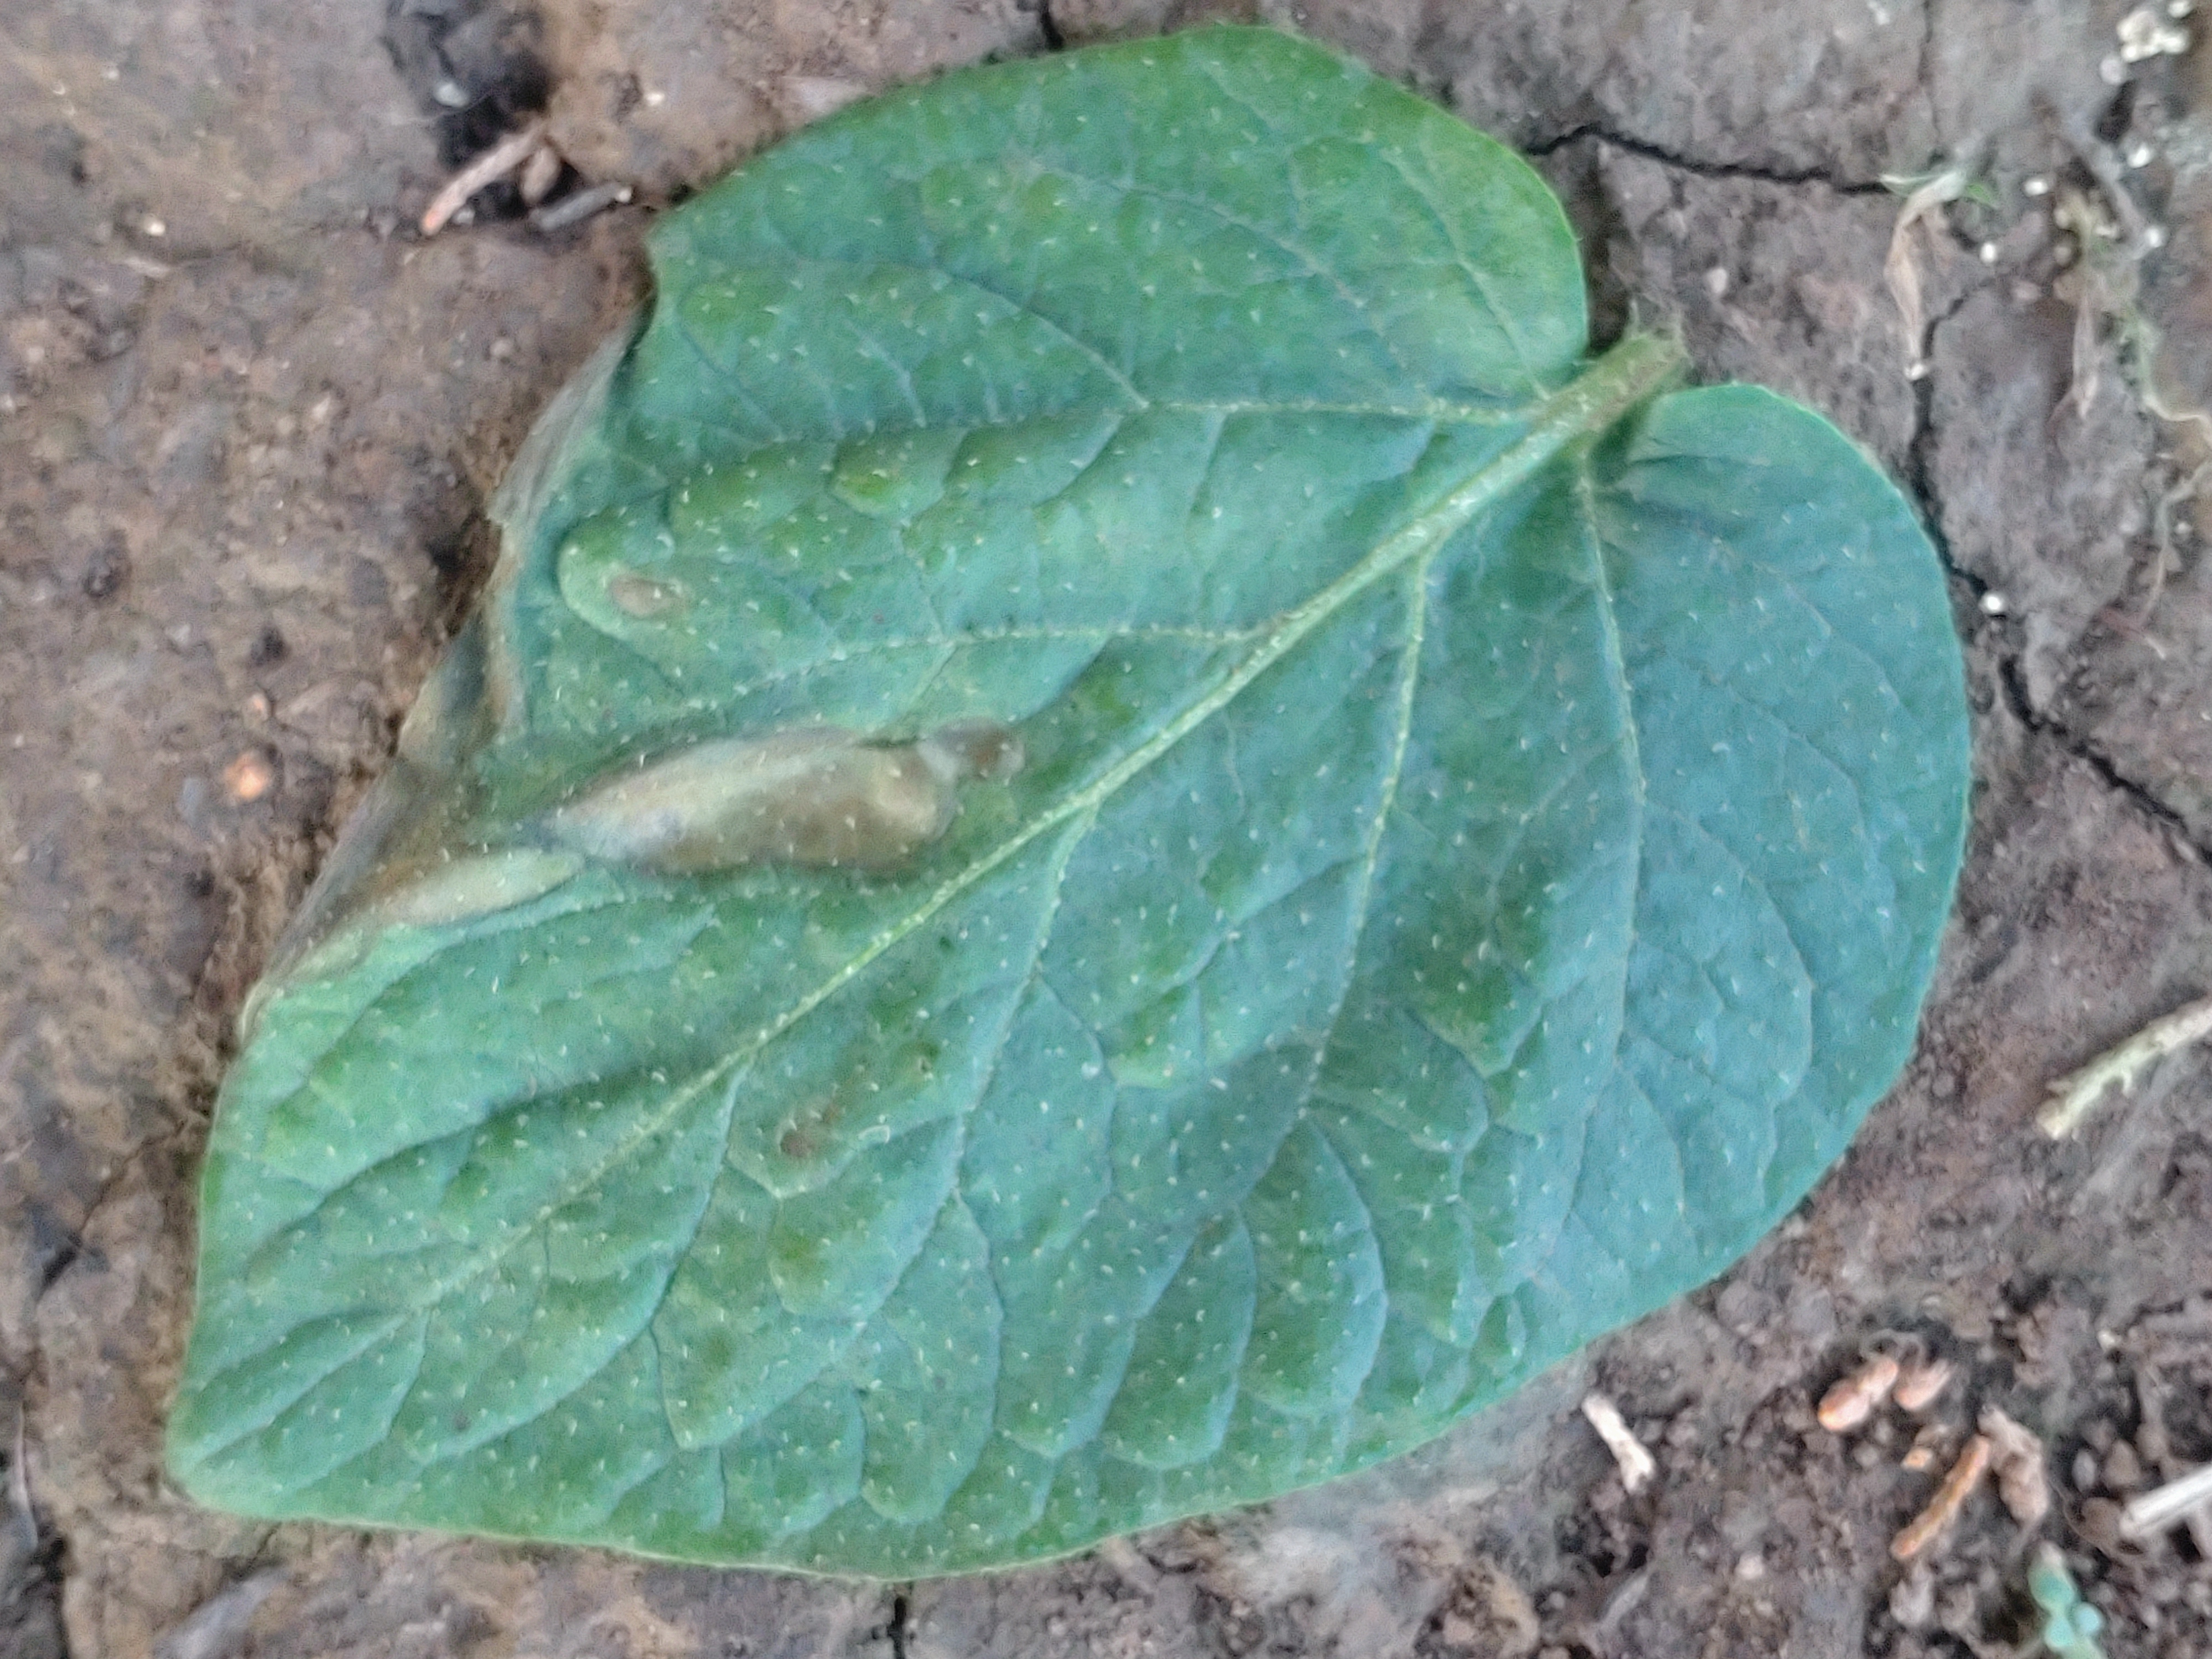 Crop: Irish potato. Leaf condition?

early blight
